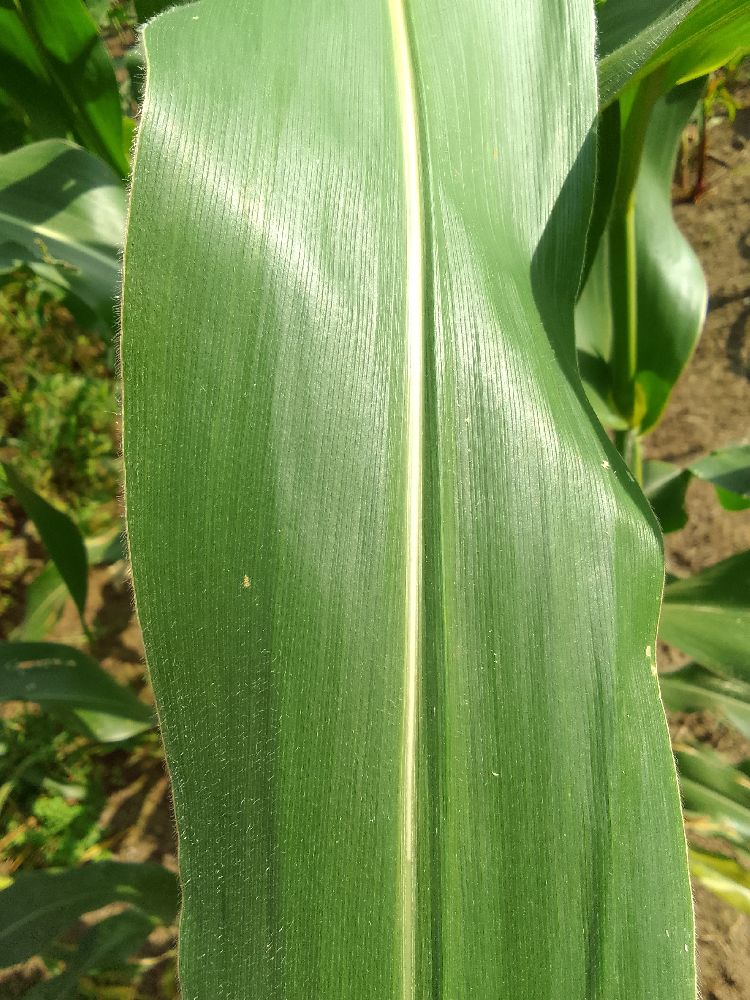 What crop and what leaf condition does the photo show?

maize, healthy
